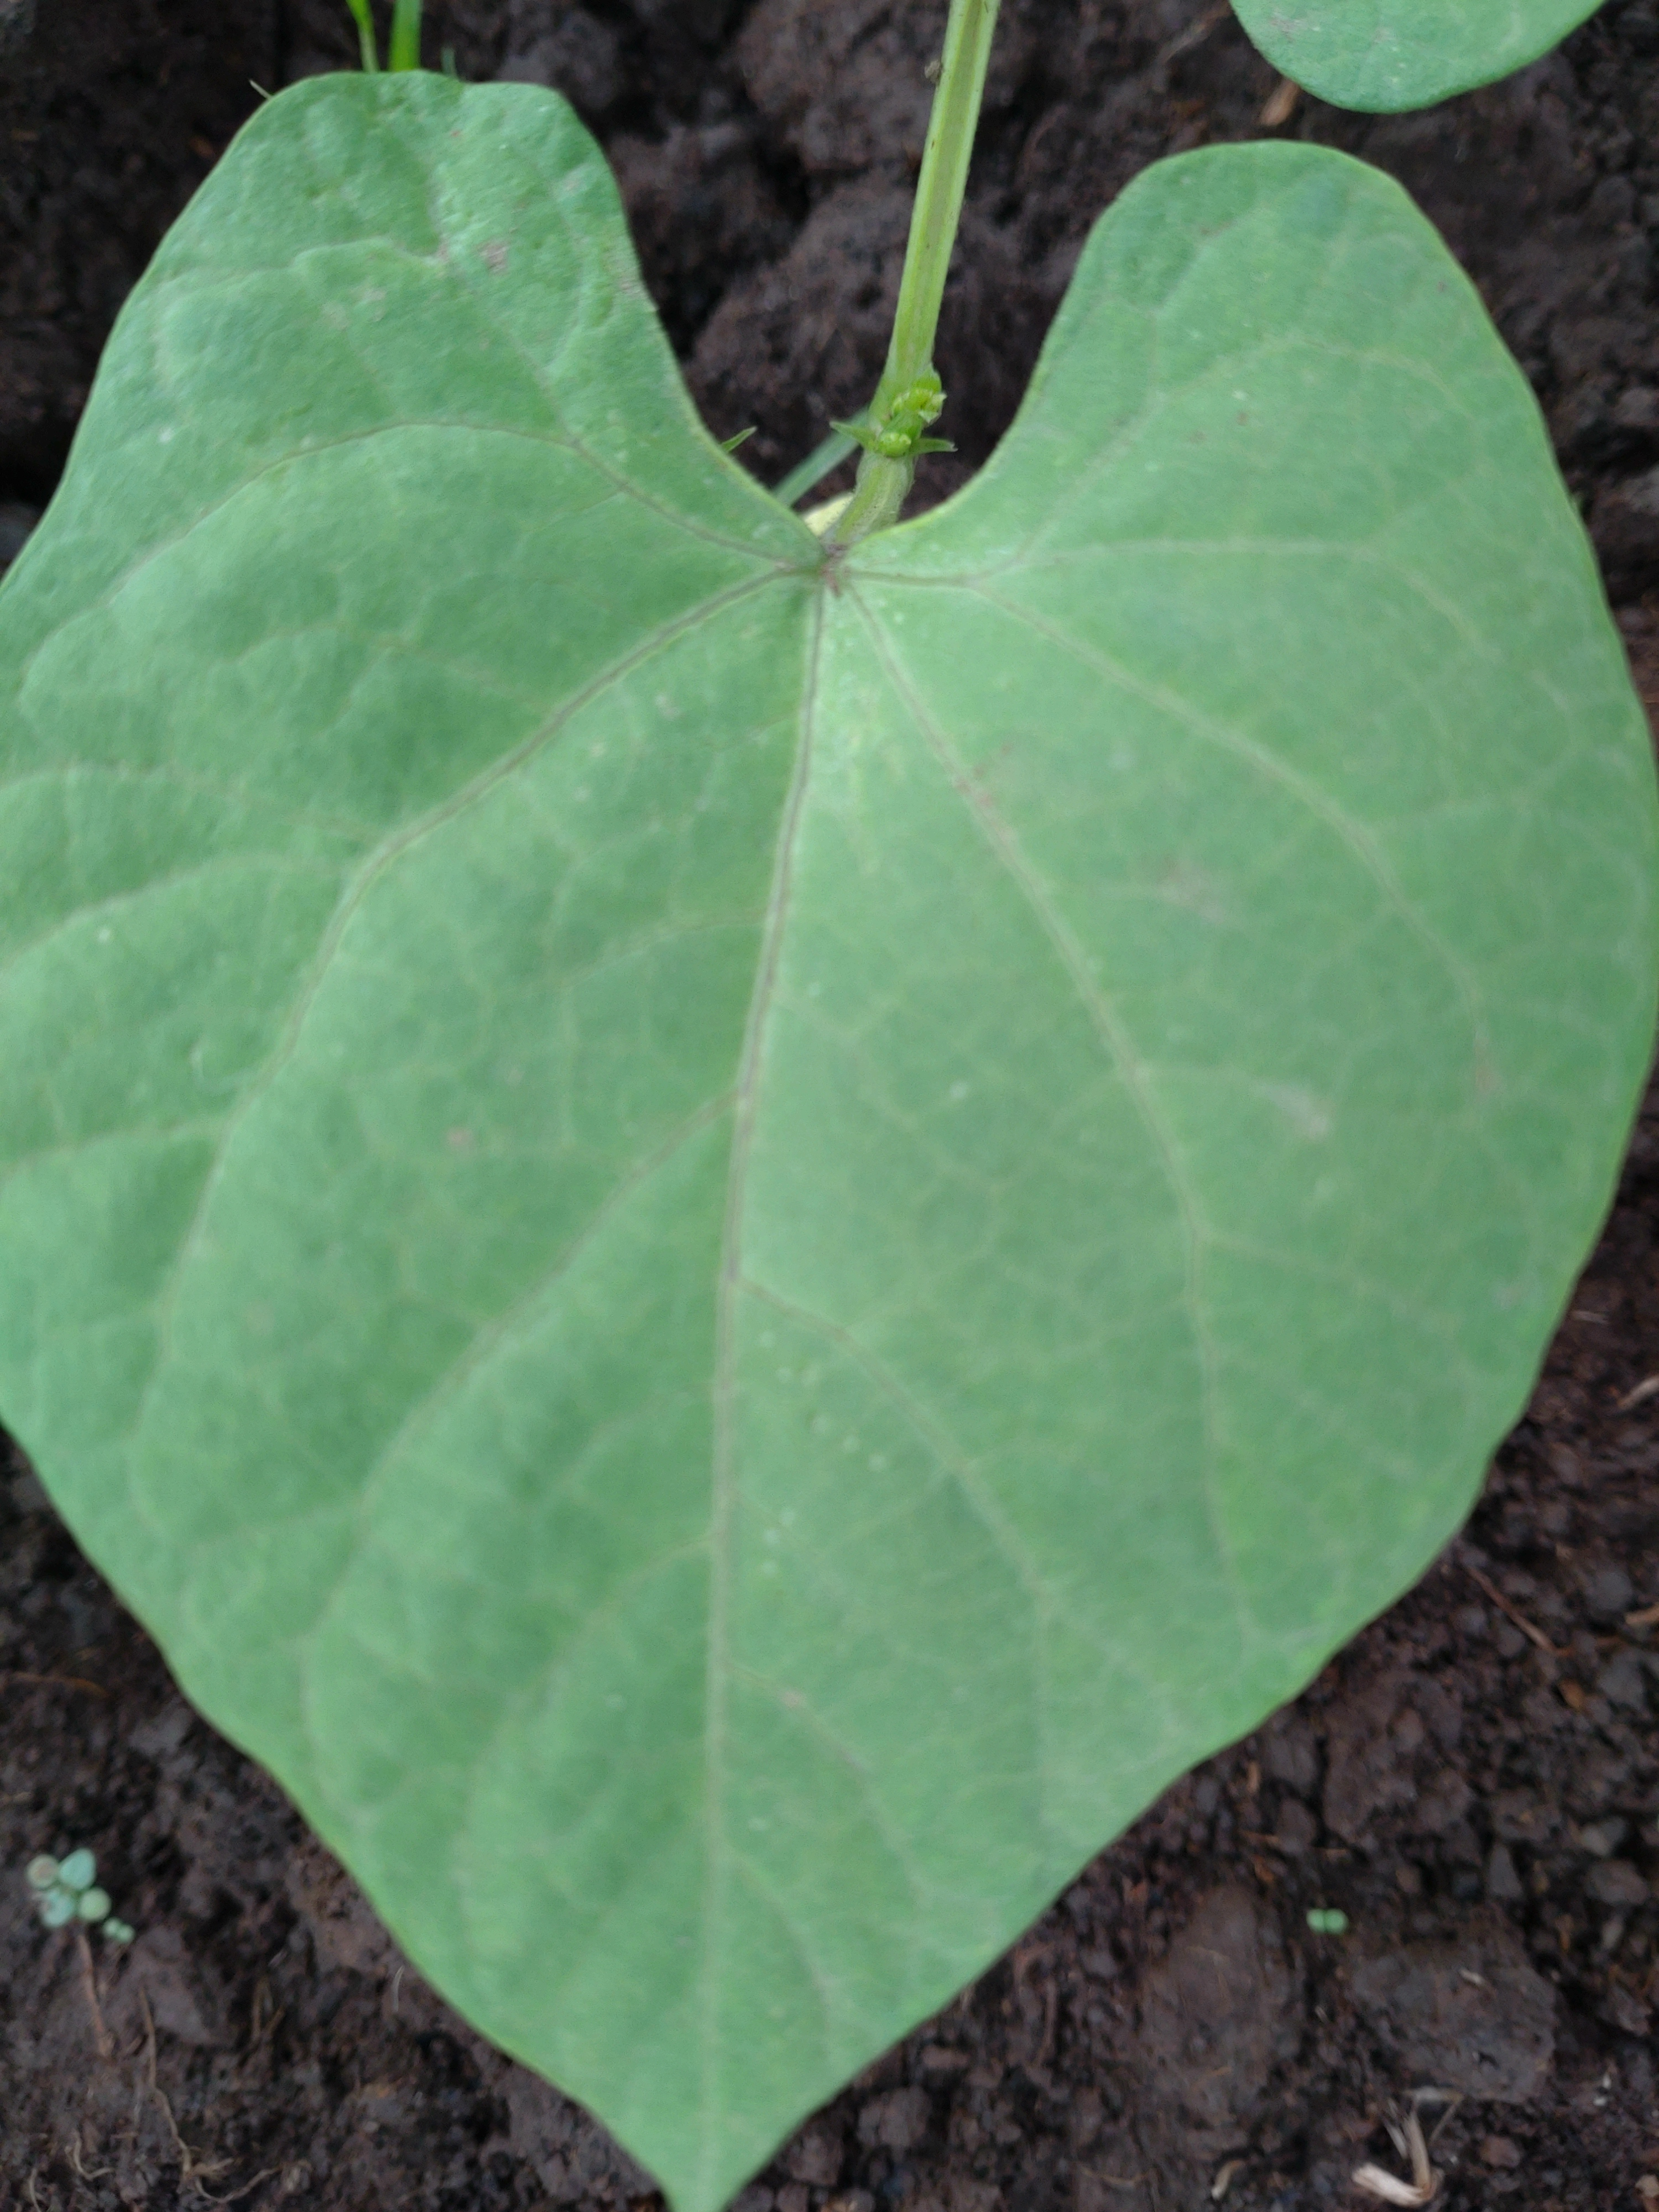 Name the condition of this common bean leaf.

healthy
